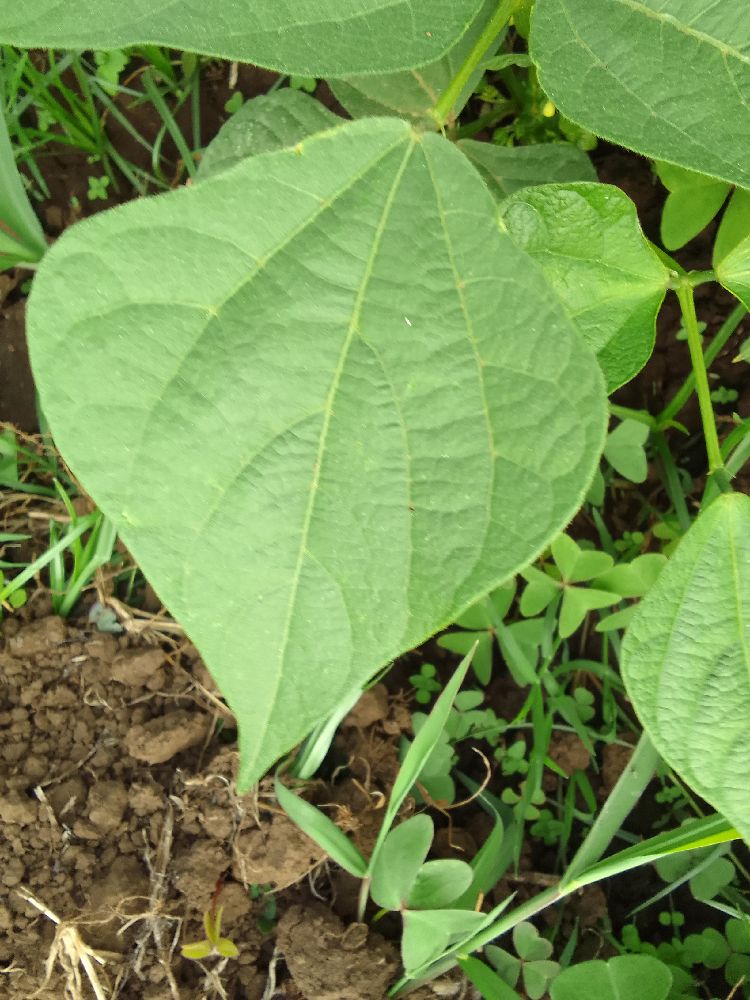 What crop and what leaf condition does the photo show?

common bean, healthy
